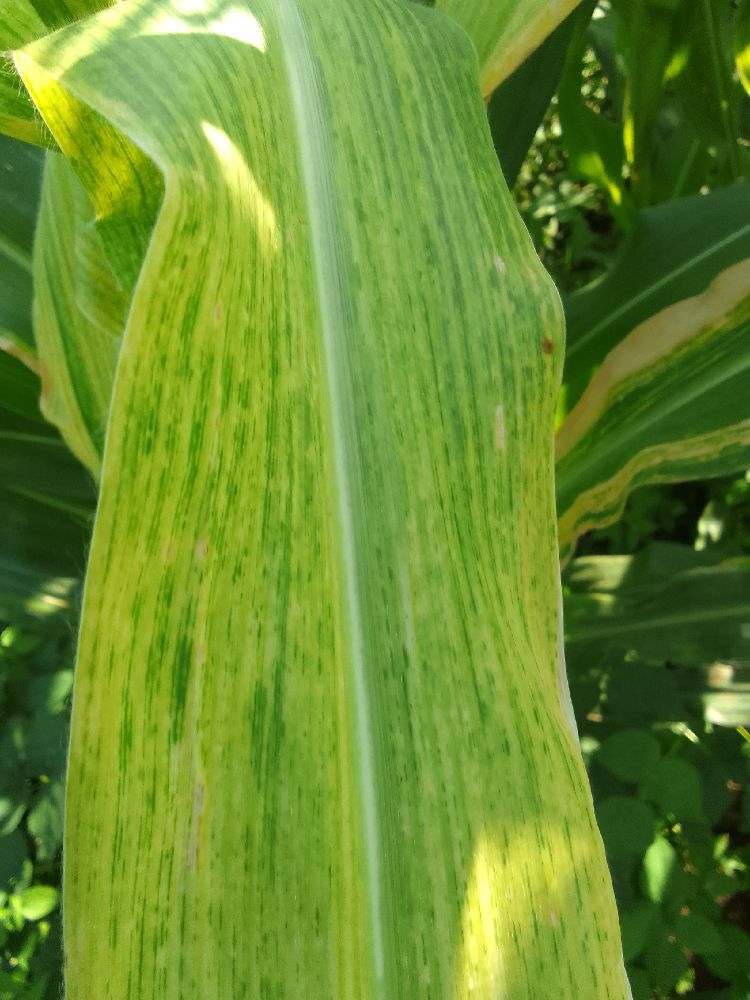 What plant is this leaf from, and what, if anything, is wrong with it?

maize, maize lethal necrosis
